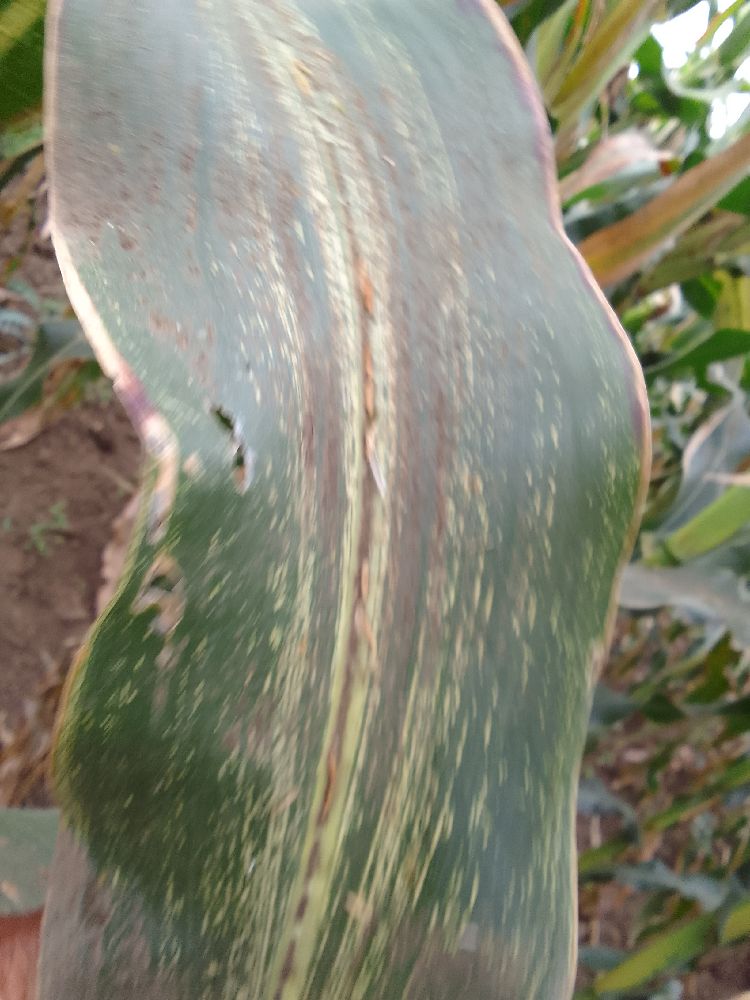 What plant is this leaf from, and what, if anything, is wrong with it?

maize, maize streak virus
